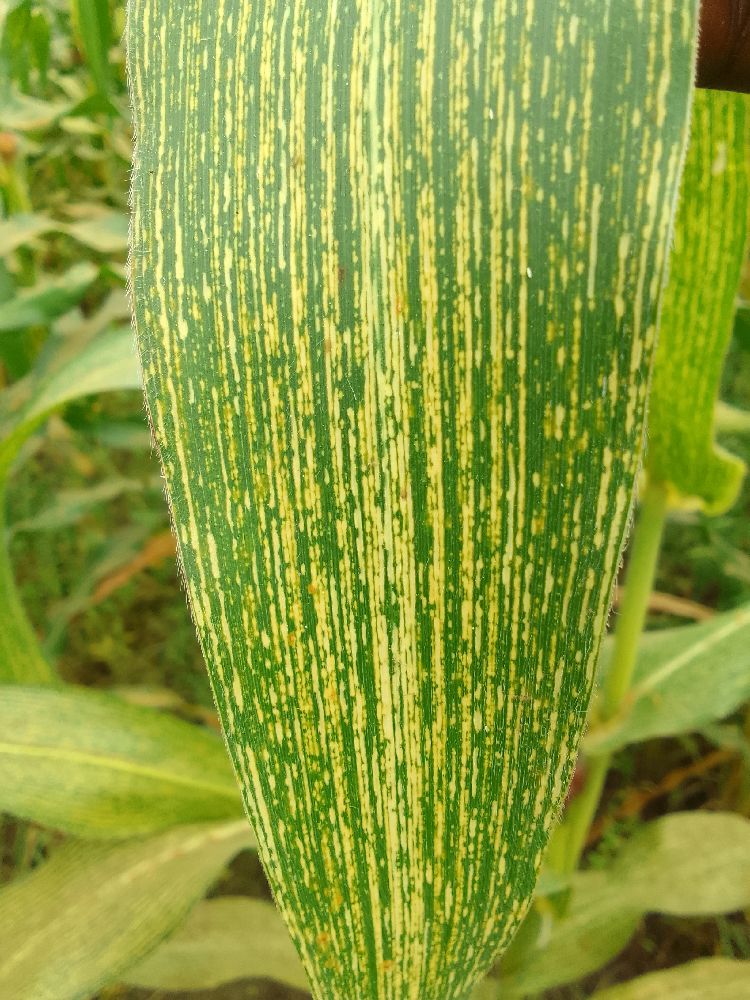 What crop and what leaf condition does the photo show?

maize, maize streak virus
